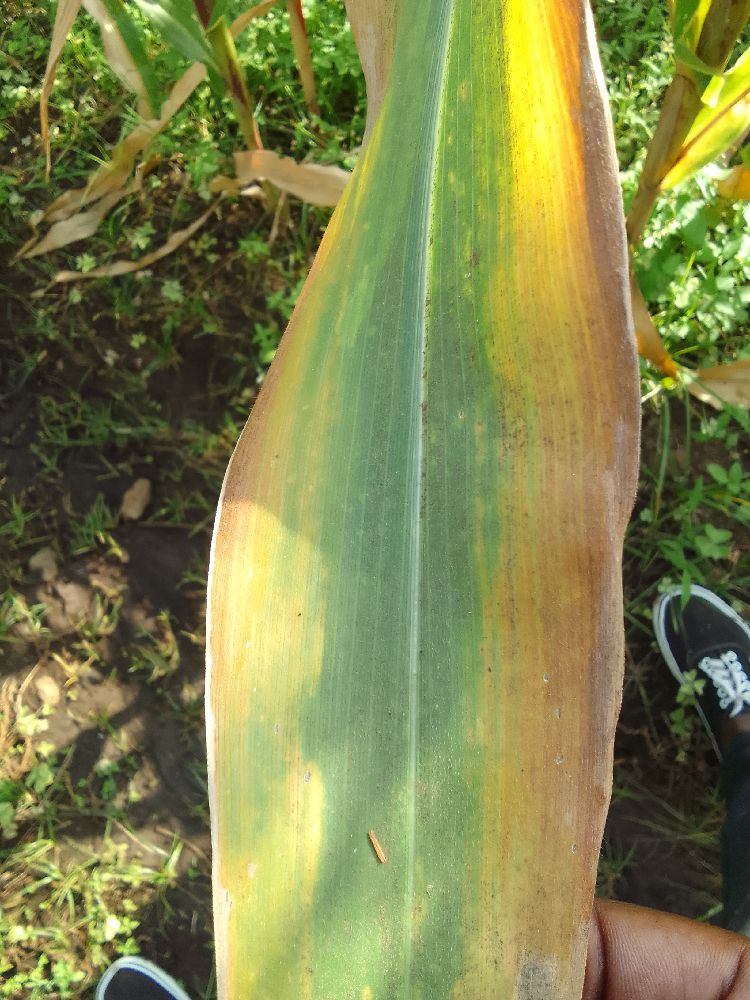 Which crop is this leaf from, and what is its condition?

maize, maize lethal necrosis
